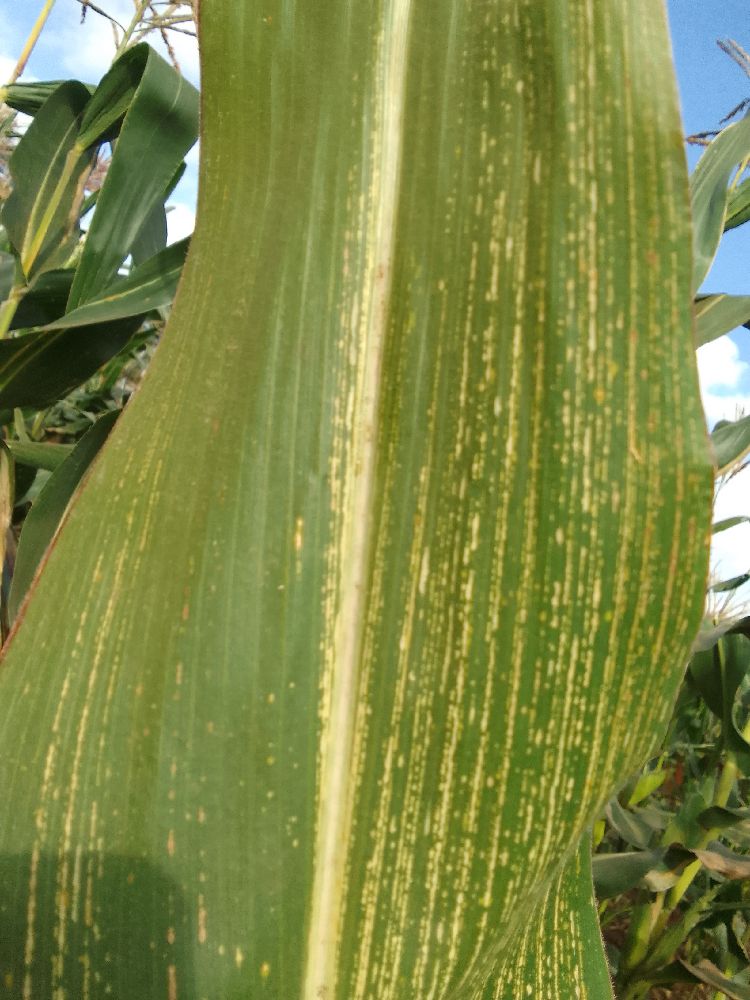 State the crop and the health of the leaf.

maize, maize streak virus
